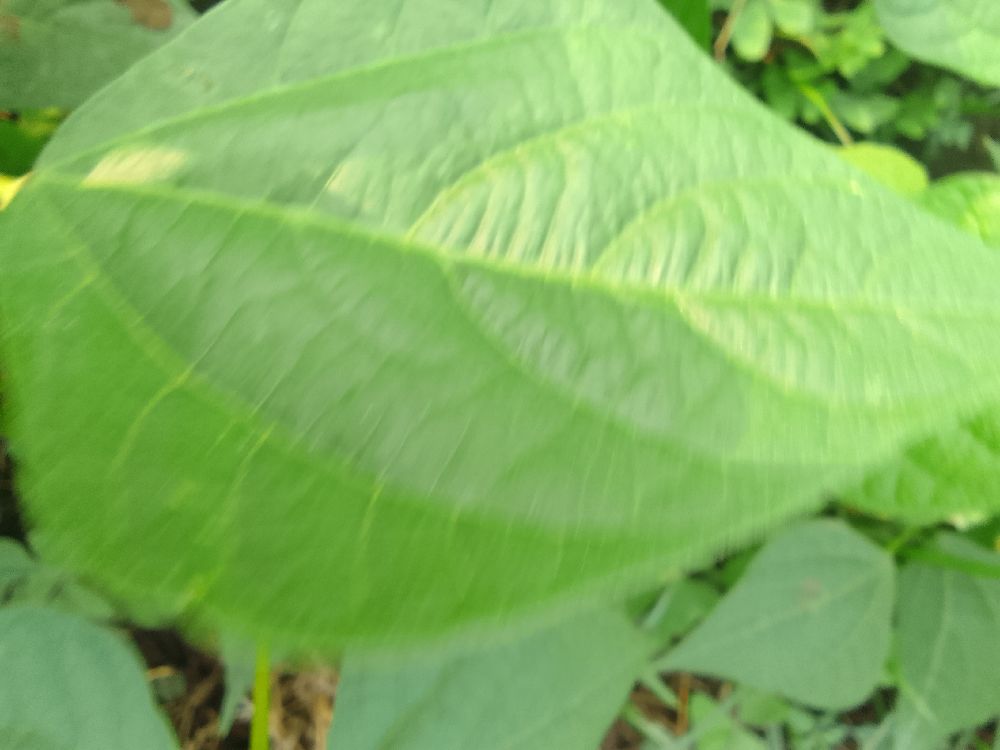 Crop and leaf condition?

common bean, healthy
